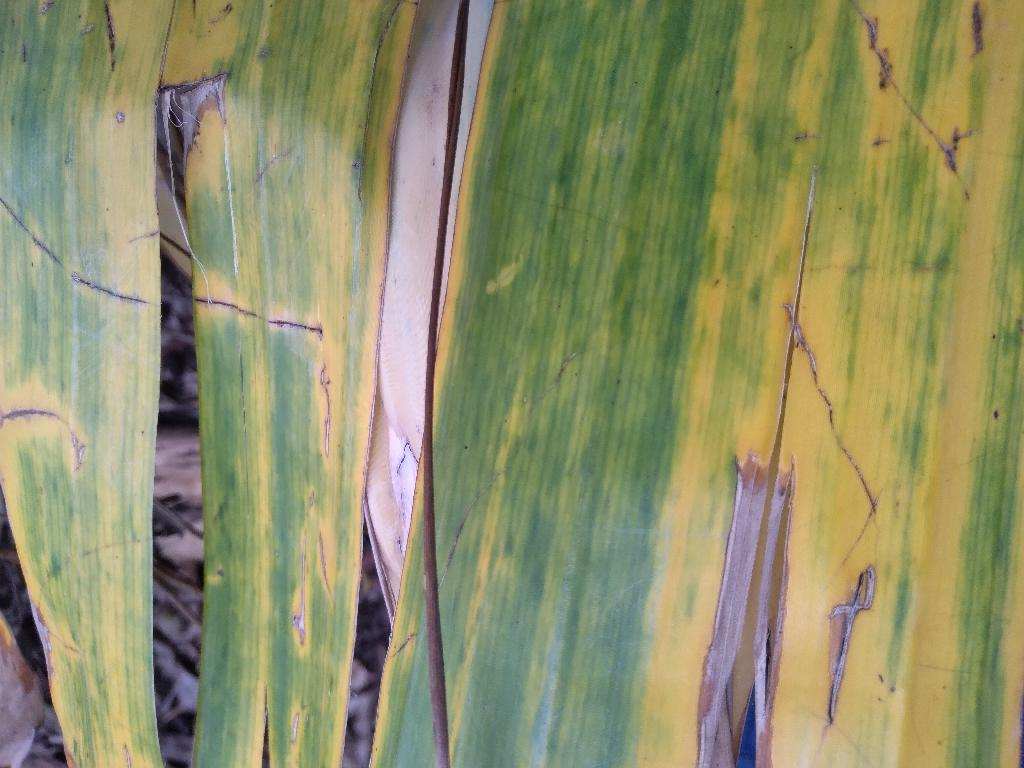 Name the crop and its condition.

banana, fusarium wilt race 1
